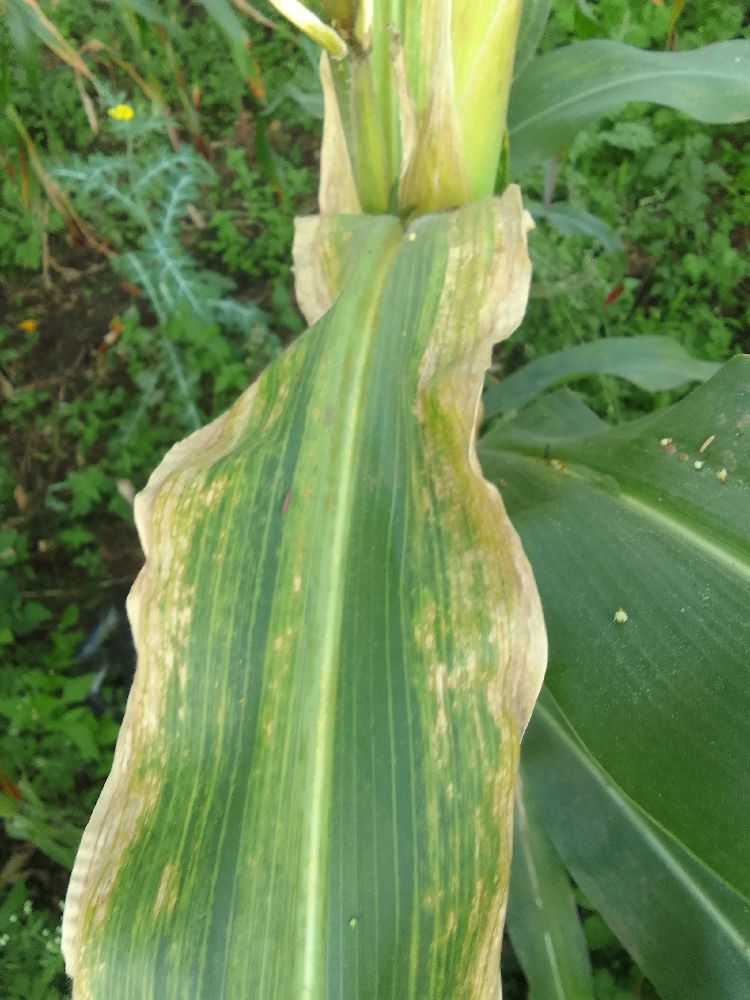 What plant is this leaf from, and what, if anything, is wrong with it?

maize, maize lethal necrosis
